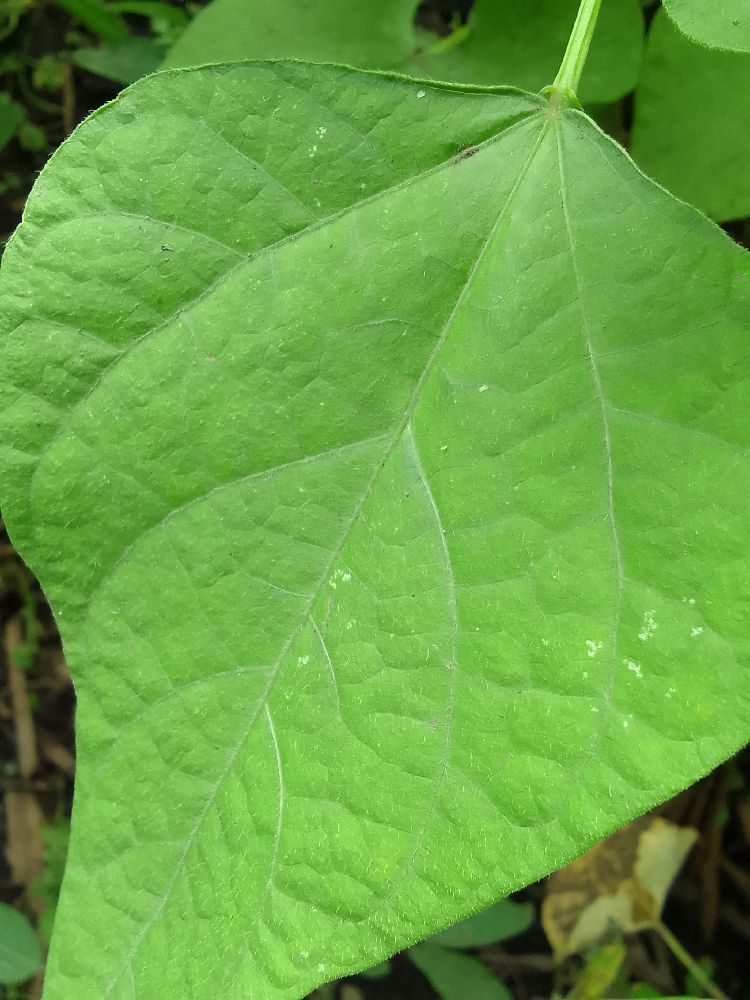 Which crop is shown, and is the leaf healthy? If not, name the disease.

common bean, healthy
